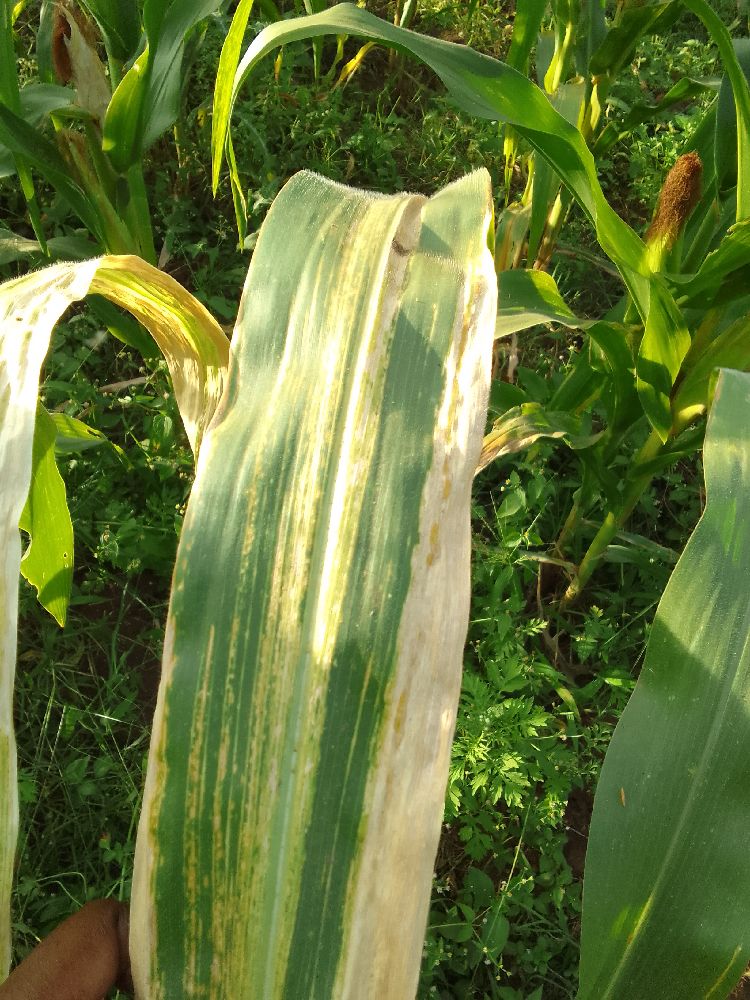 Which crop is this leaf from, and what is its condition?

maize, maize lethal necrosis
